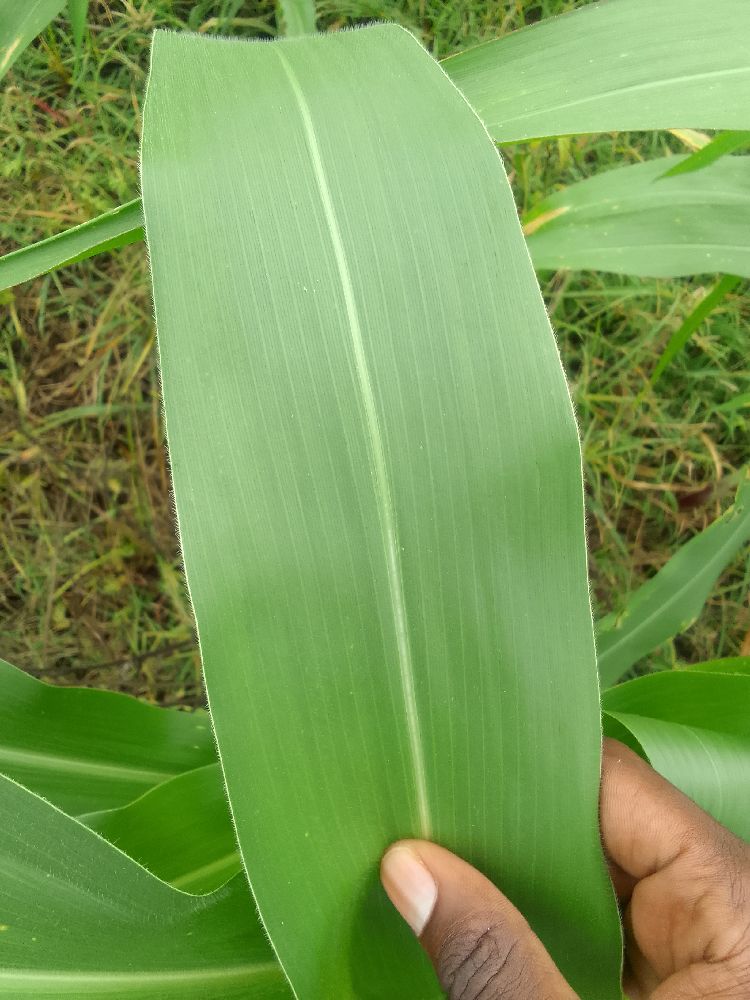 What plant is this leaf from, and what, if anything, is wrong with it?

maize, healthy
